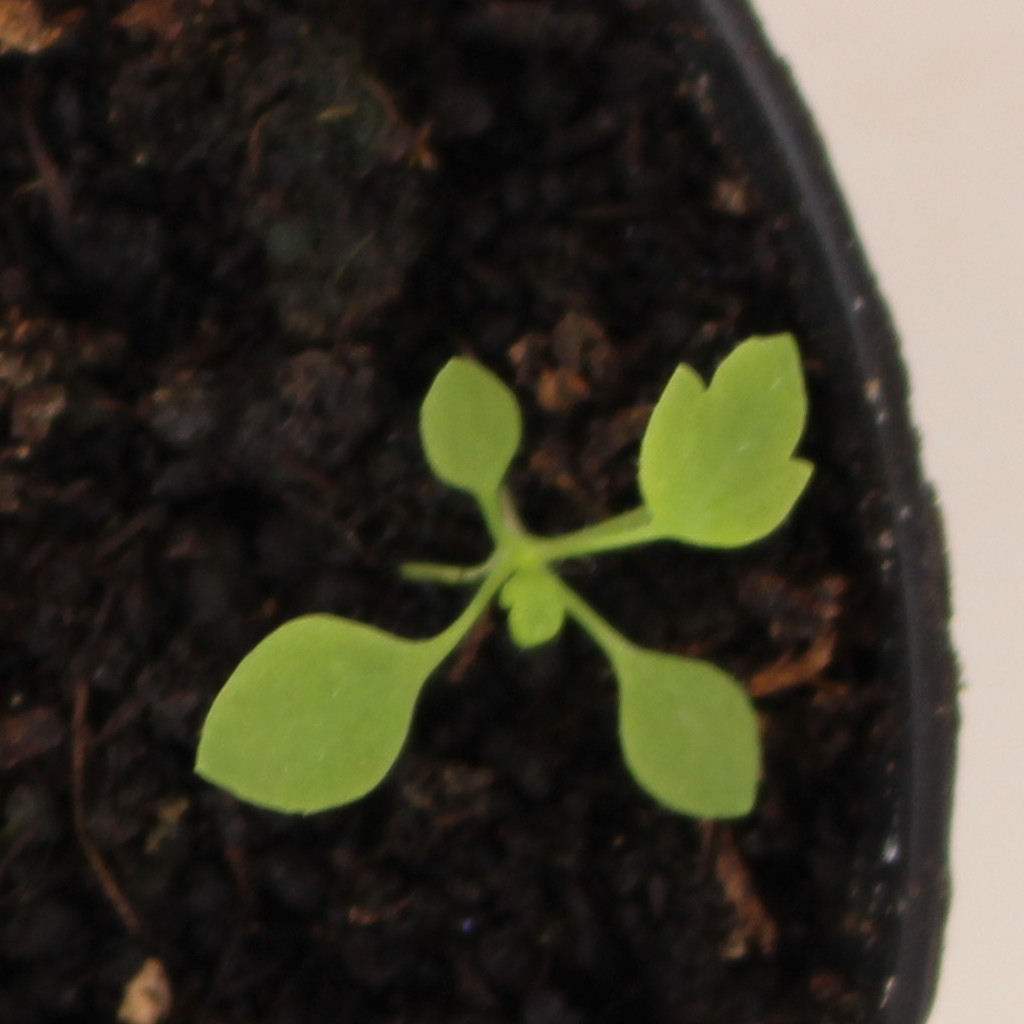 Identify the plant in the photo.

Papaver rhoeas
